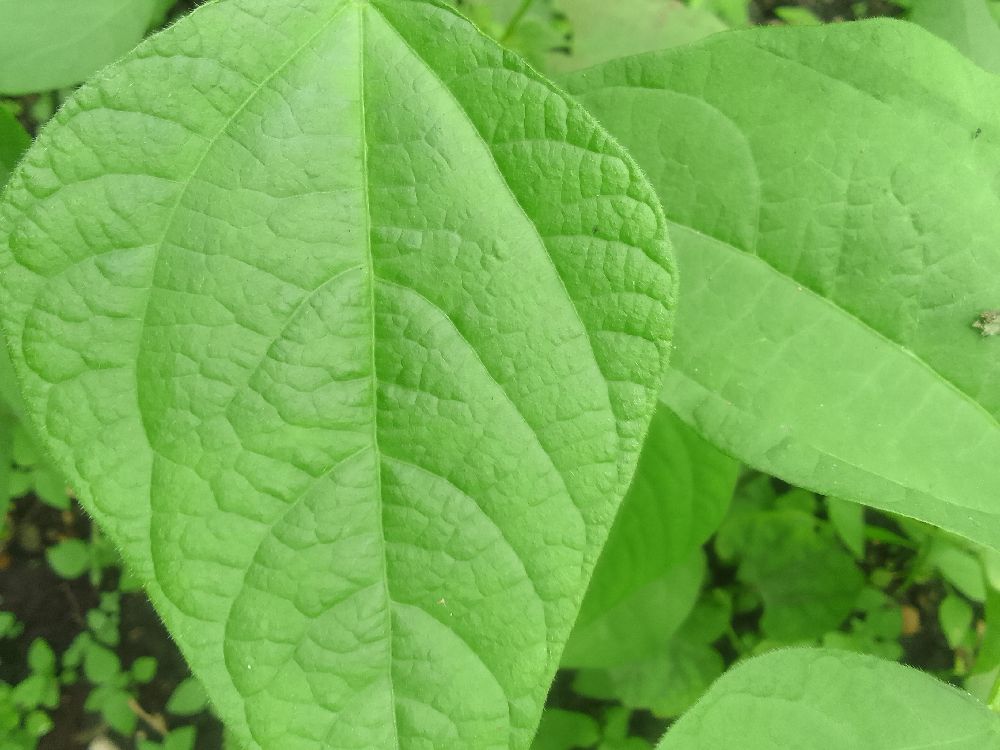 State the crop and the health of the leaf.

common bean, healthy
